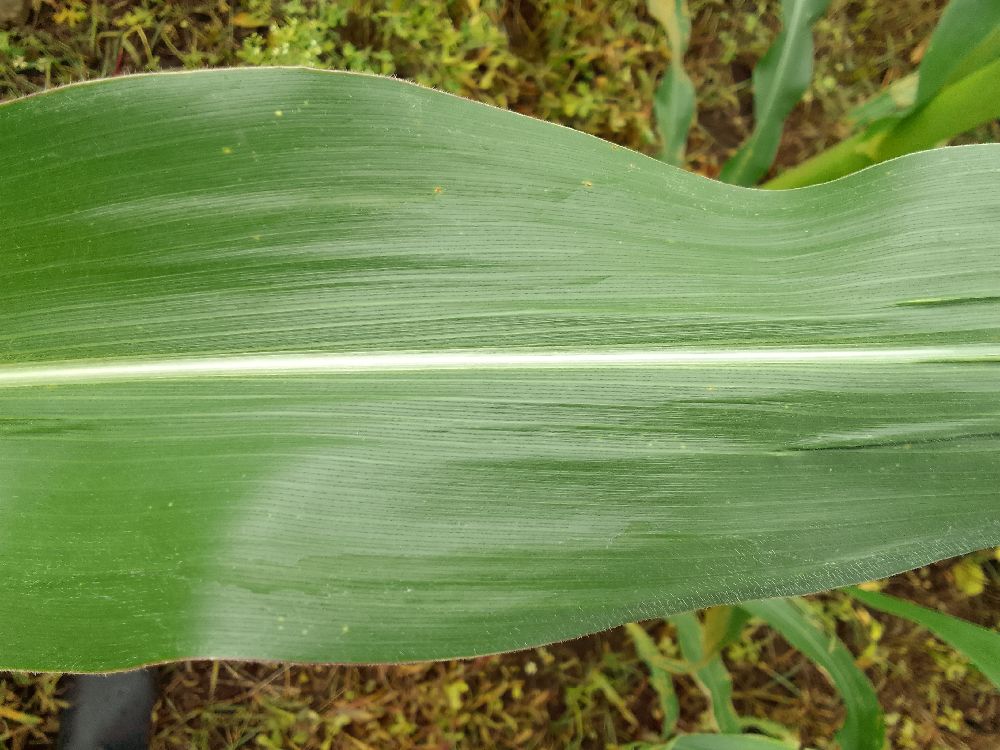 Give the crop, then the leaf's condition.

maize, healthy
